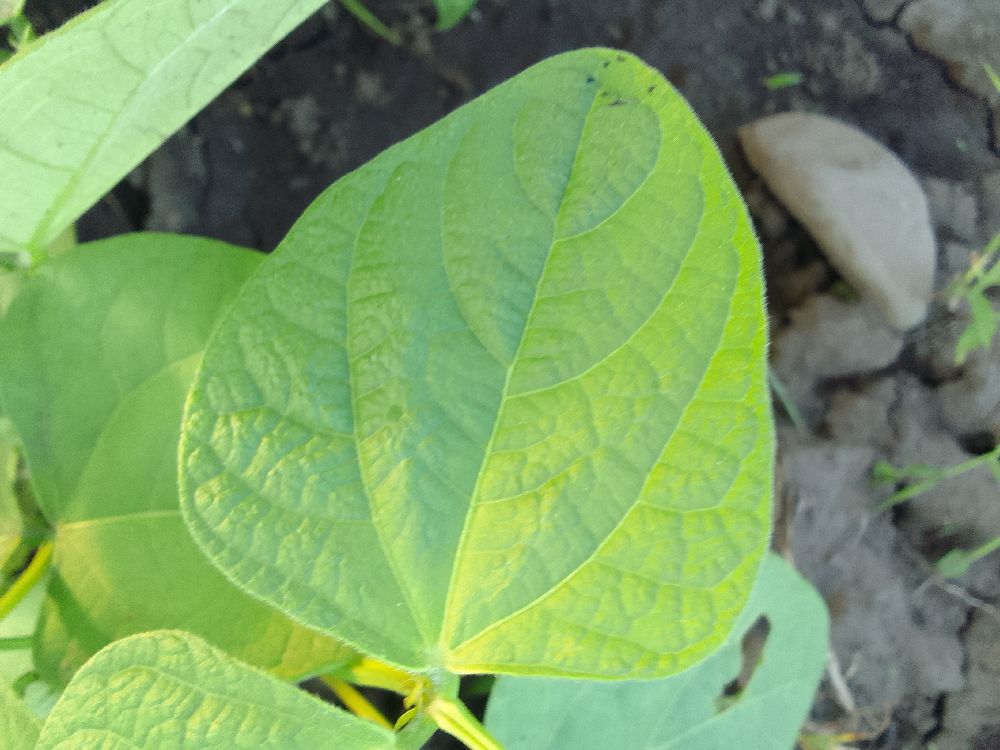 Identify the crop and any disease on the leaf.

common bean, healthy
